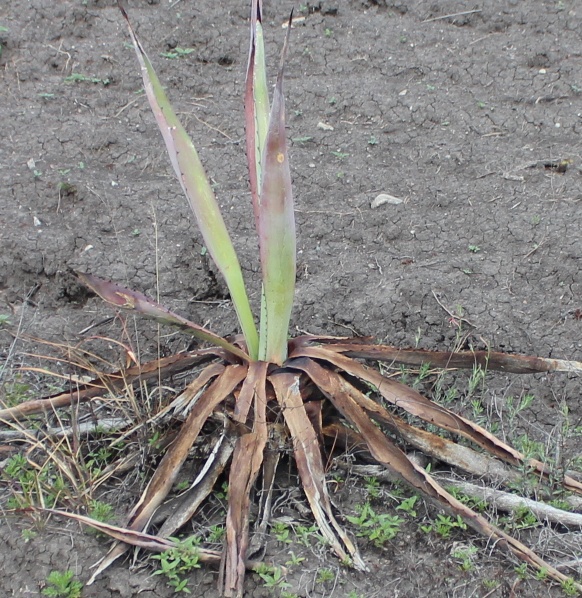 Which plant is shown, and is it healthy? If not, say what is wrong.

agave, sick
